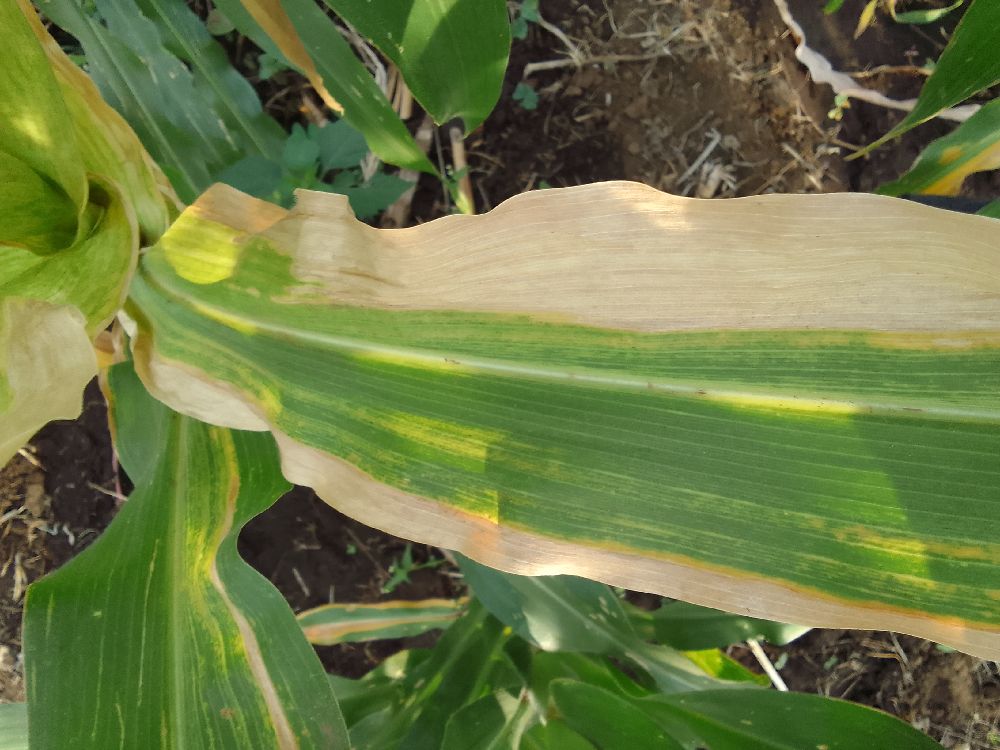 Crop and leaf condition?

maize, maize lethal necrosis
